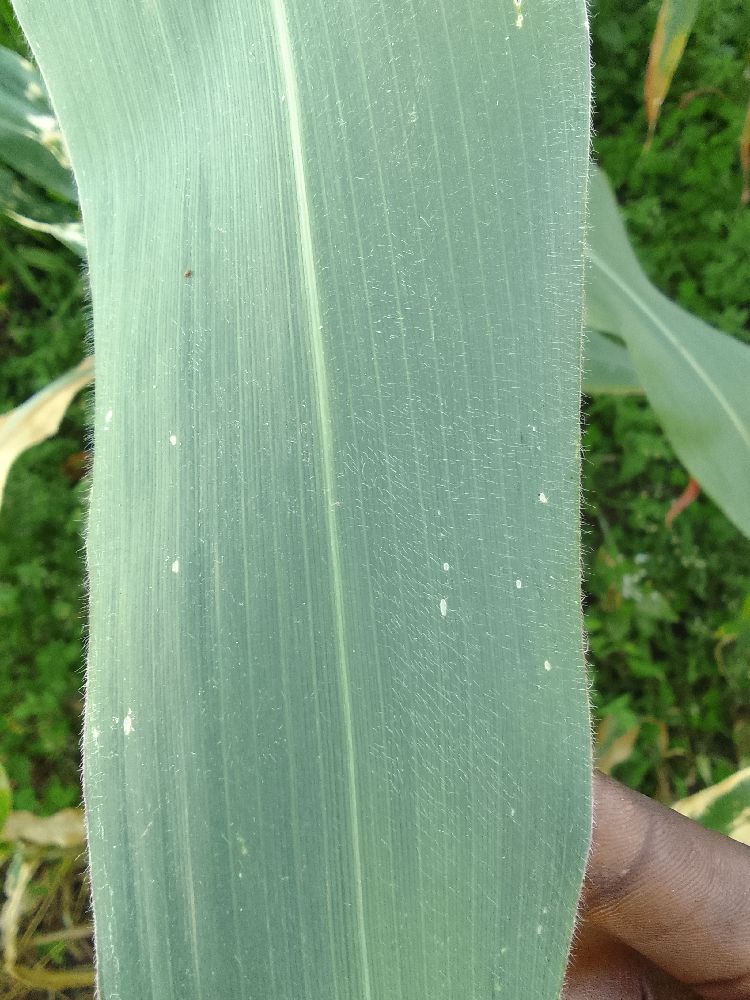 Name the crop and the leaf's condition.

maize, healthy
